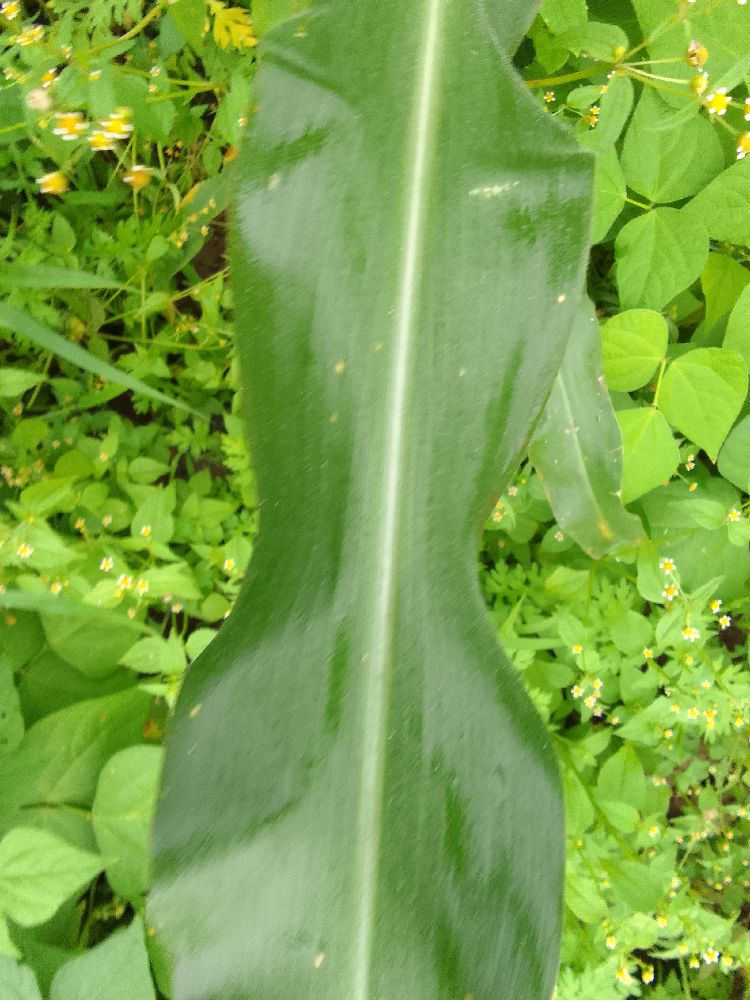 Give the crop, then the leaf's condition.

maize, healthy
